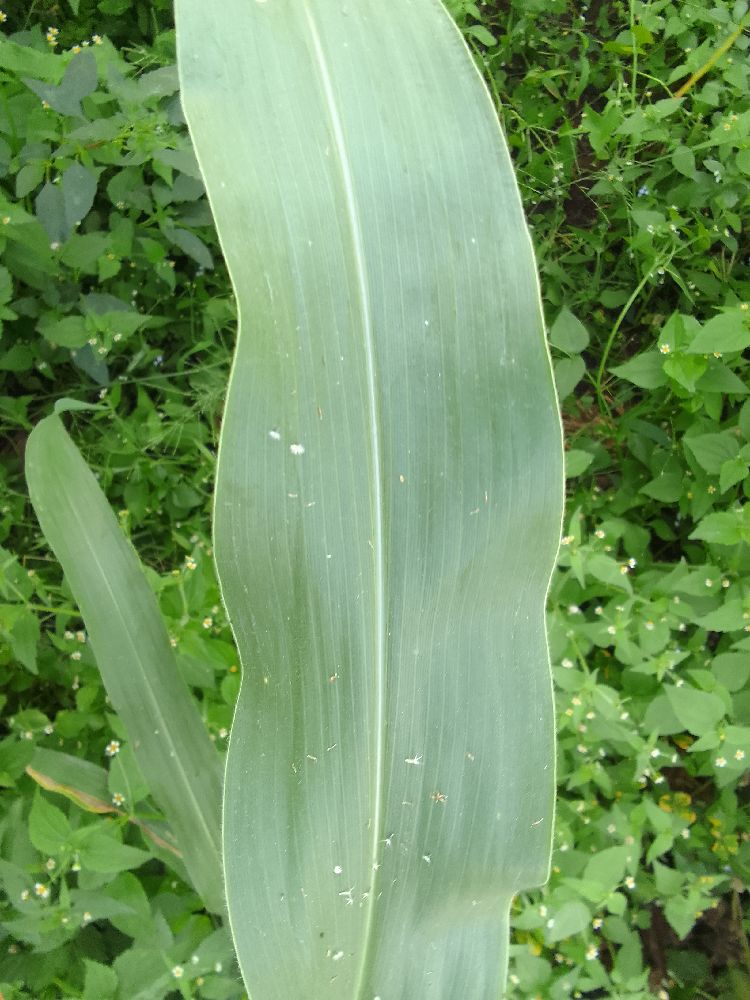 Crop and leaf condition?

maize, healthy
